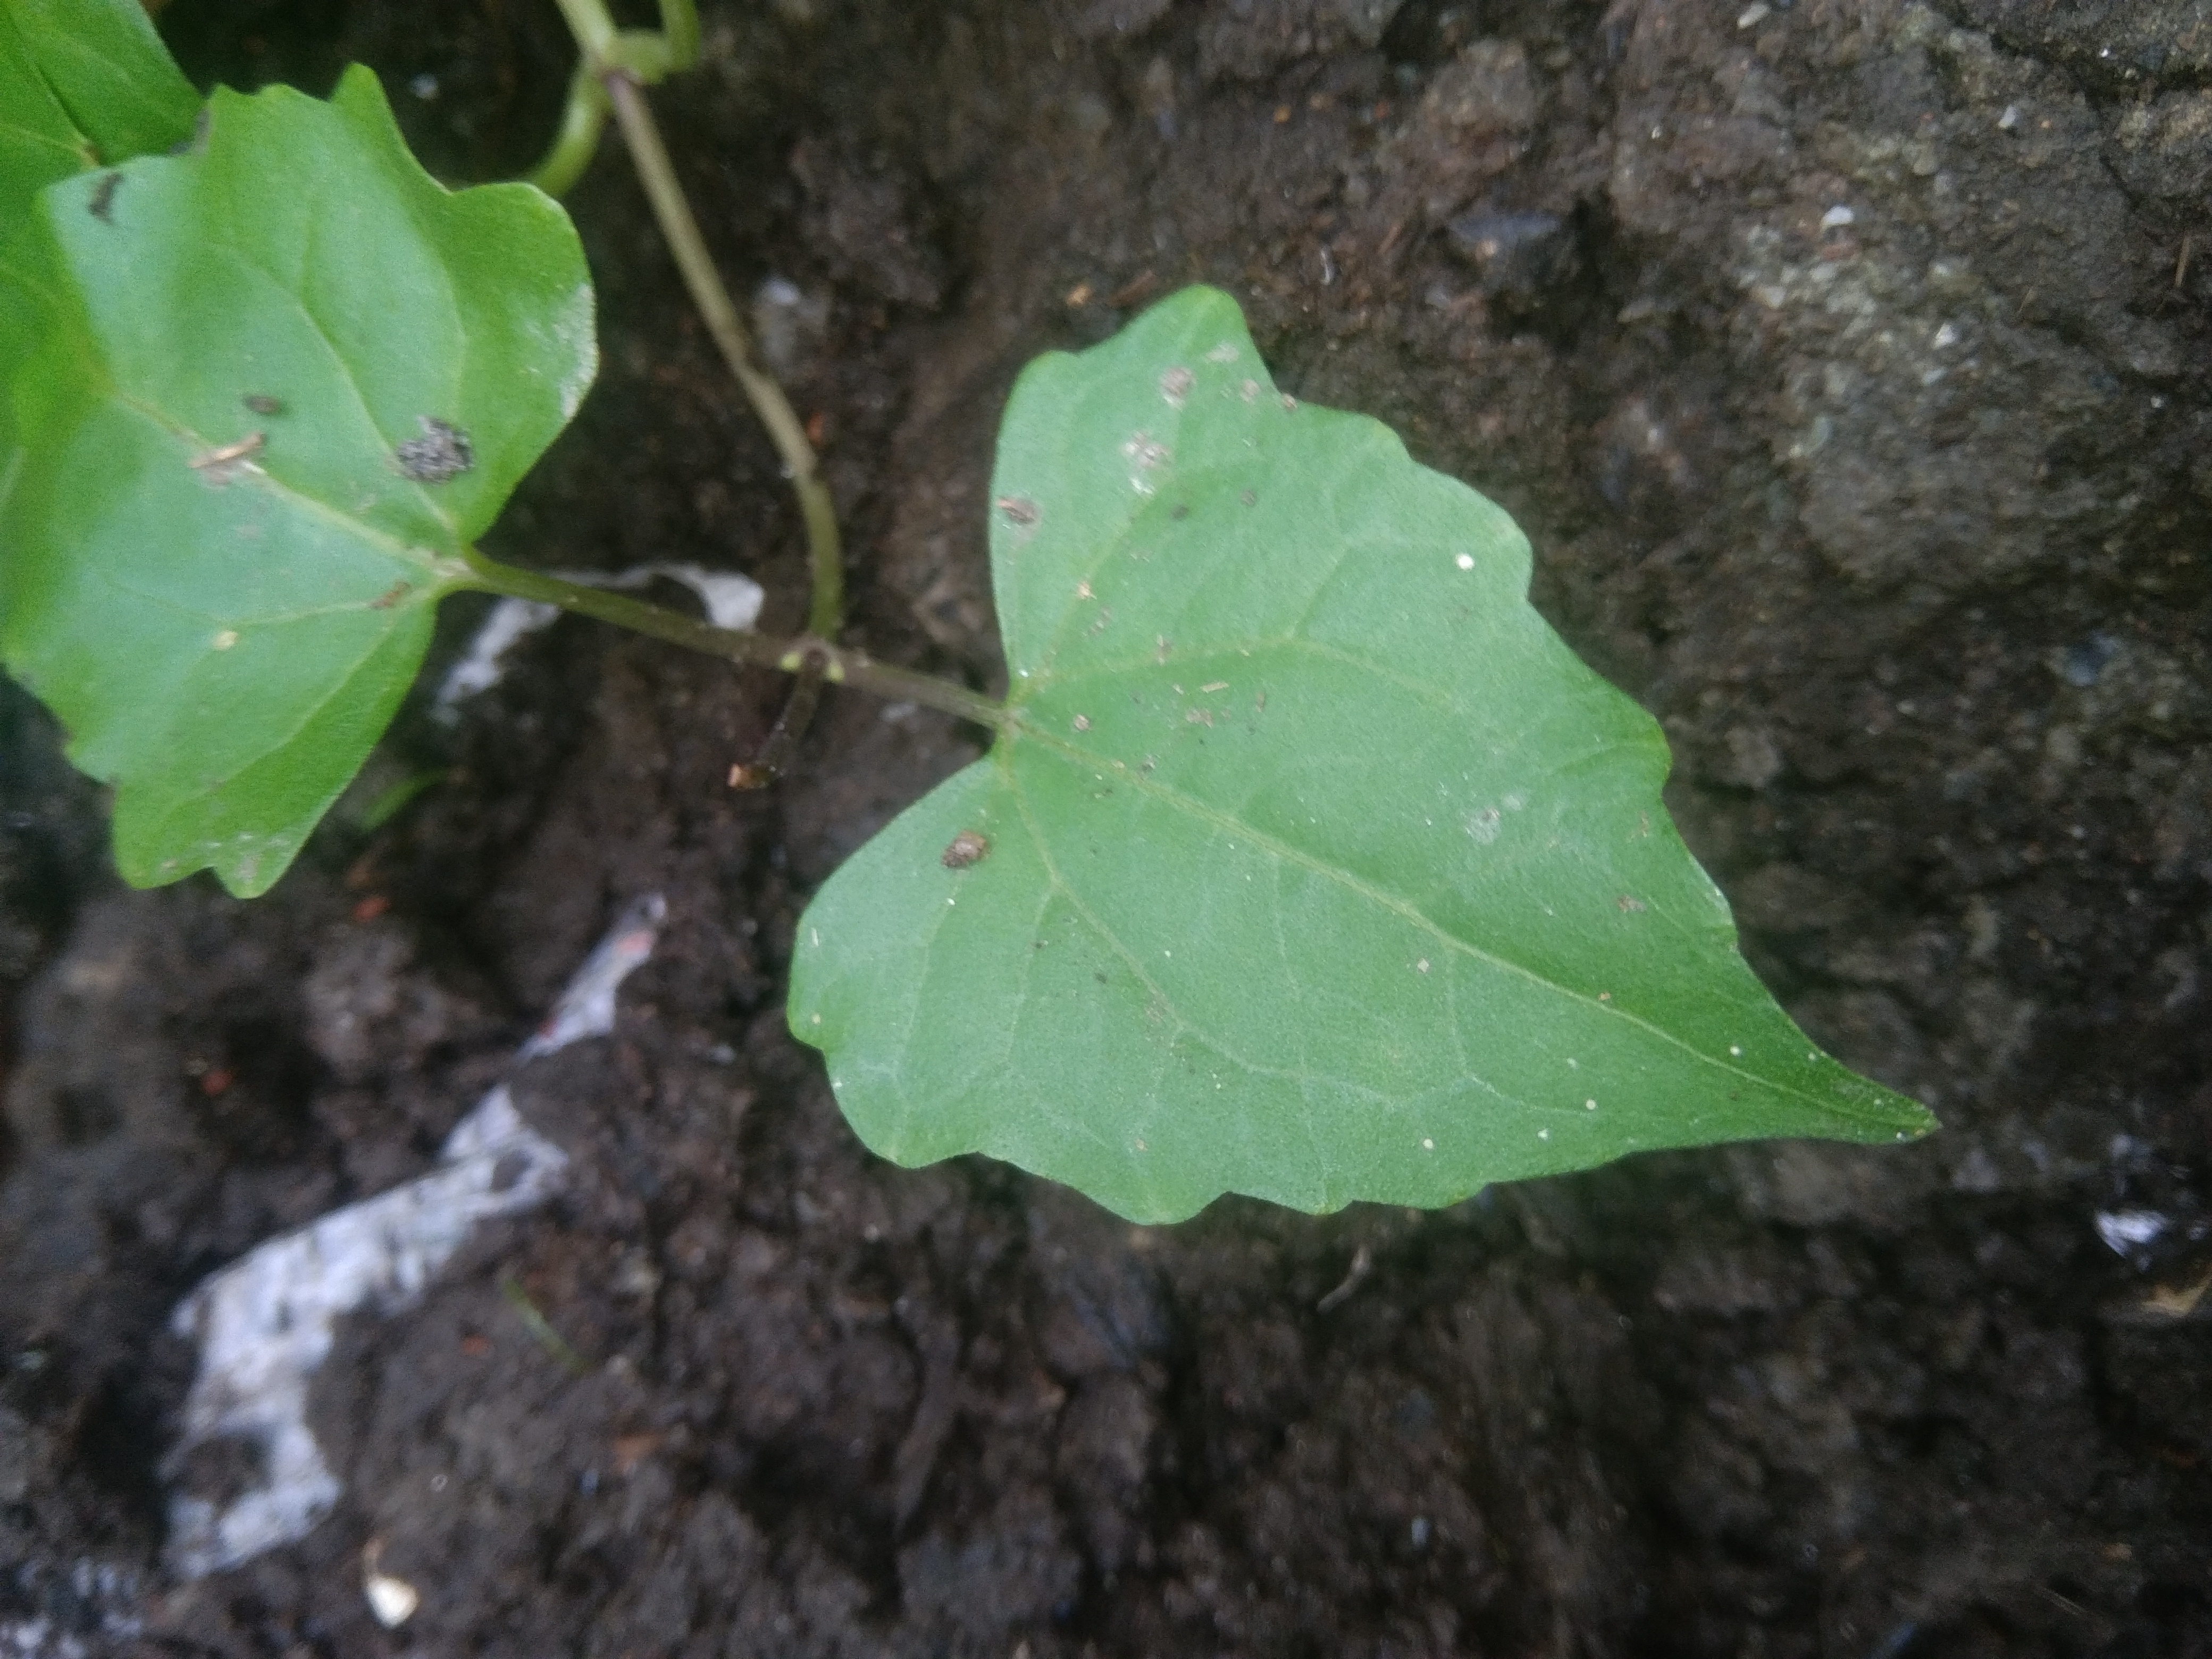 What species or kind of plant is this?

bitter vine
